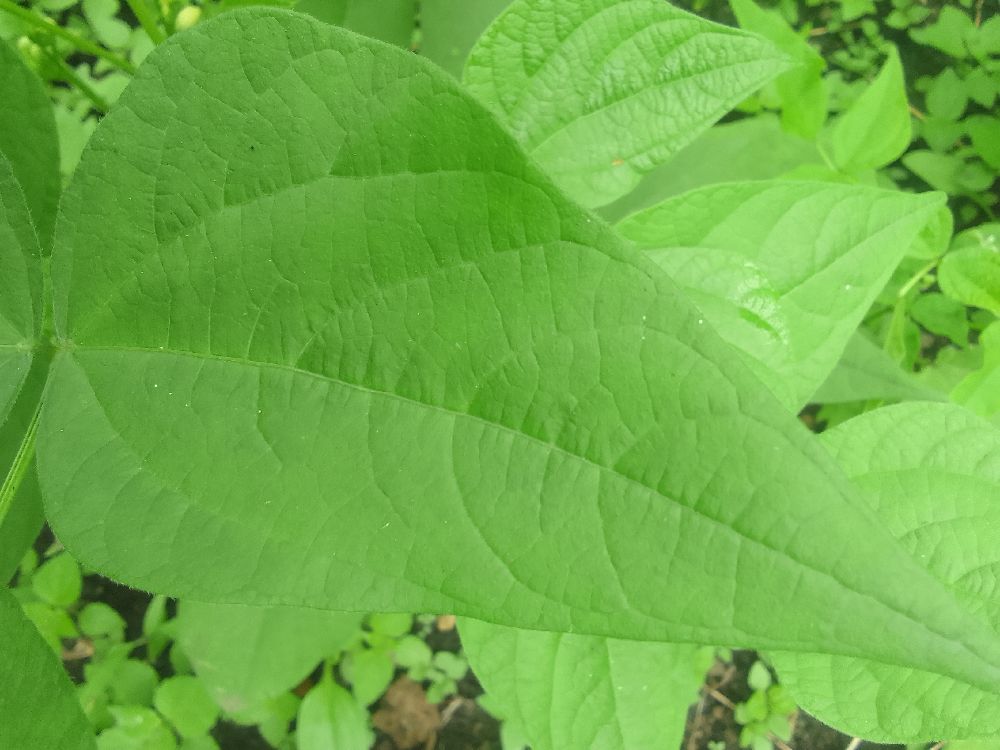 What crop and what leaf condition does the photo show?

common bean, healthy
